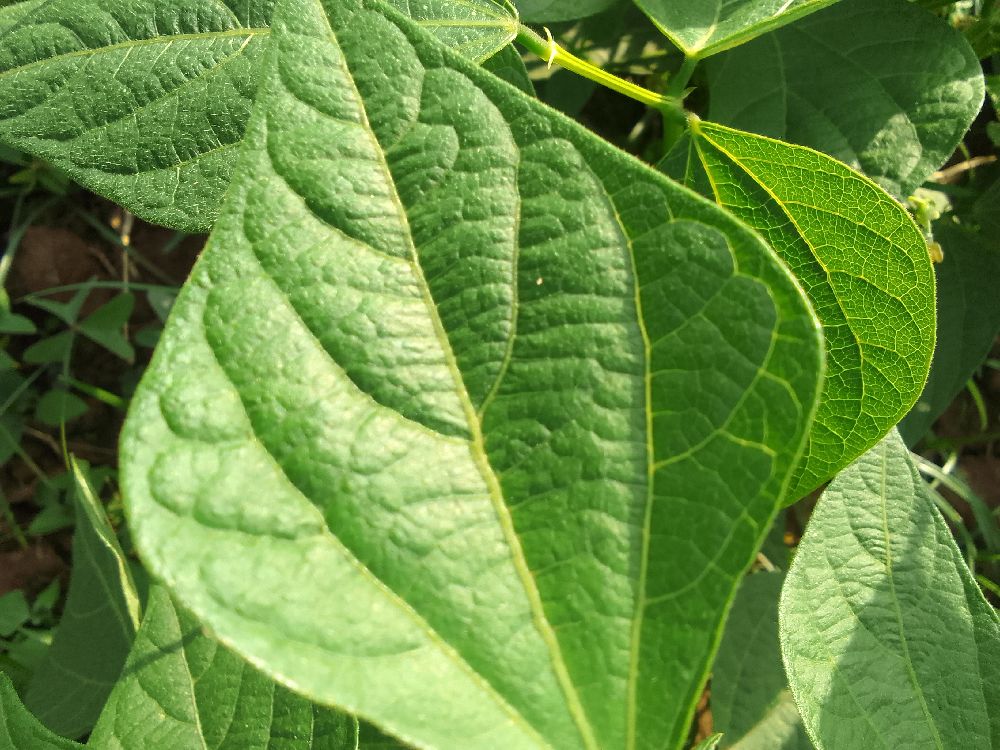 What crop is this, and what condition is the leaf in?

common bean, healthy
